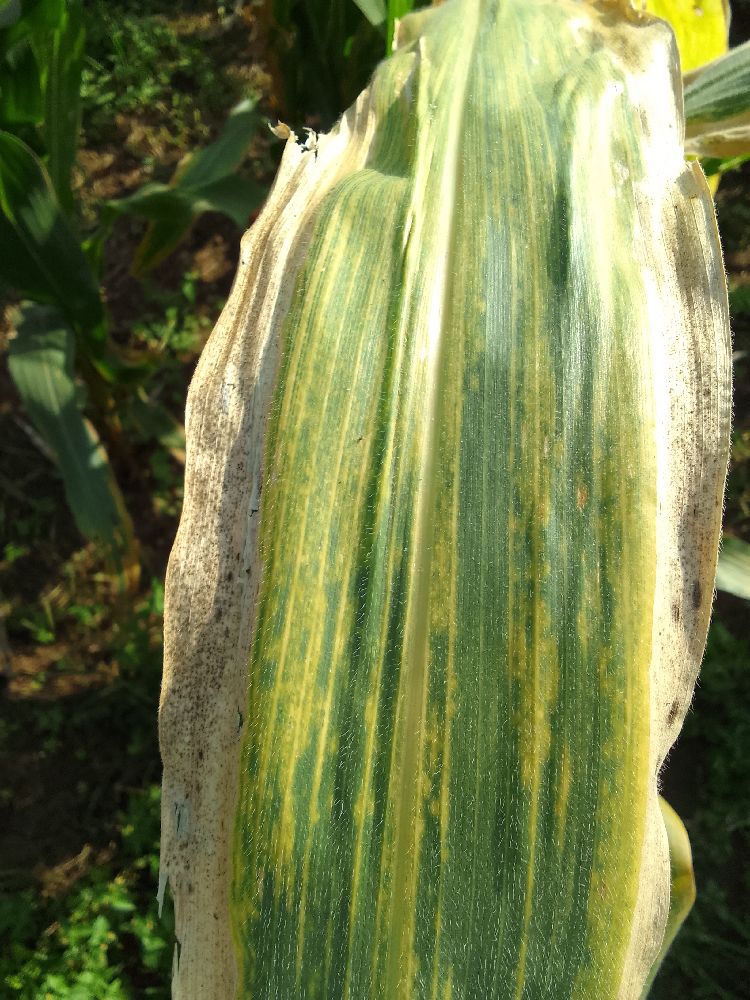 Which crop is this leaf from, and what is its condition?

maize, maize lethal necrosis
